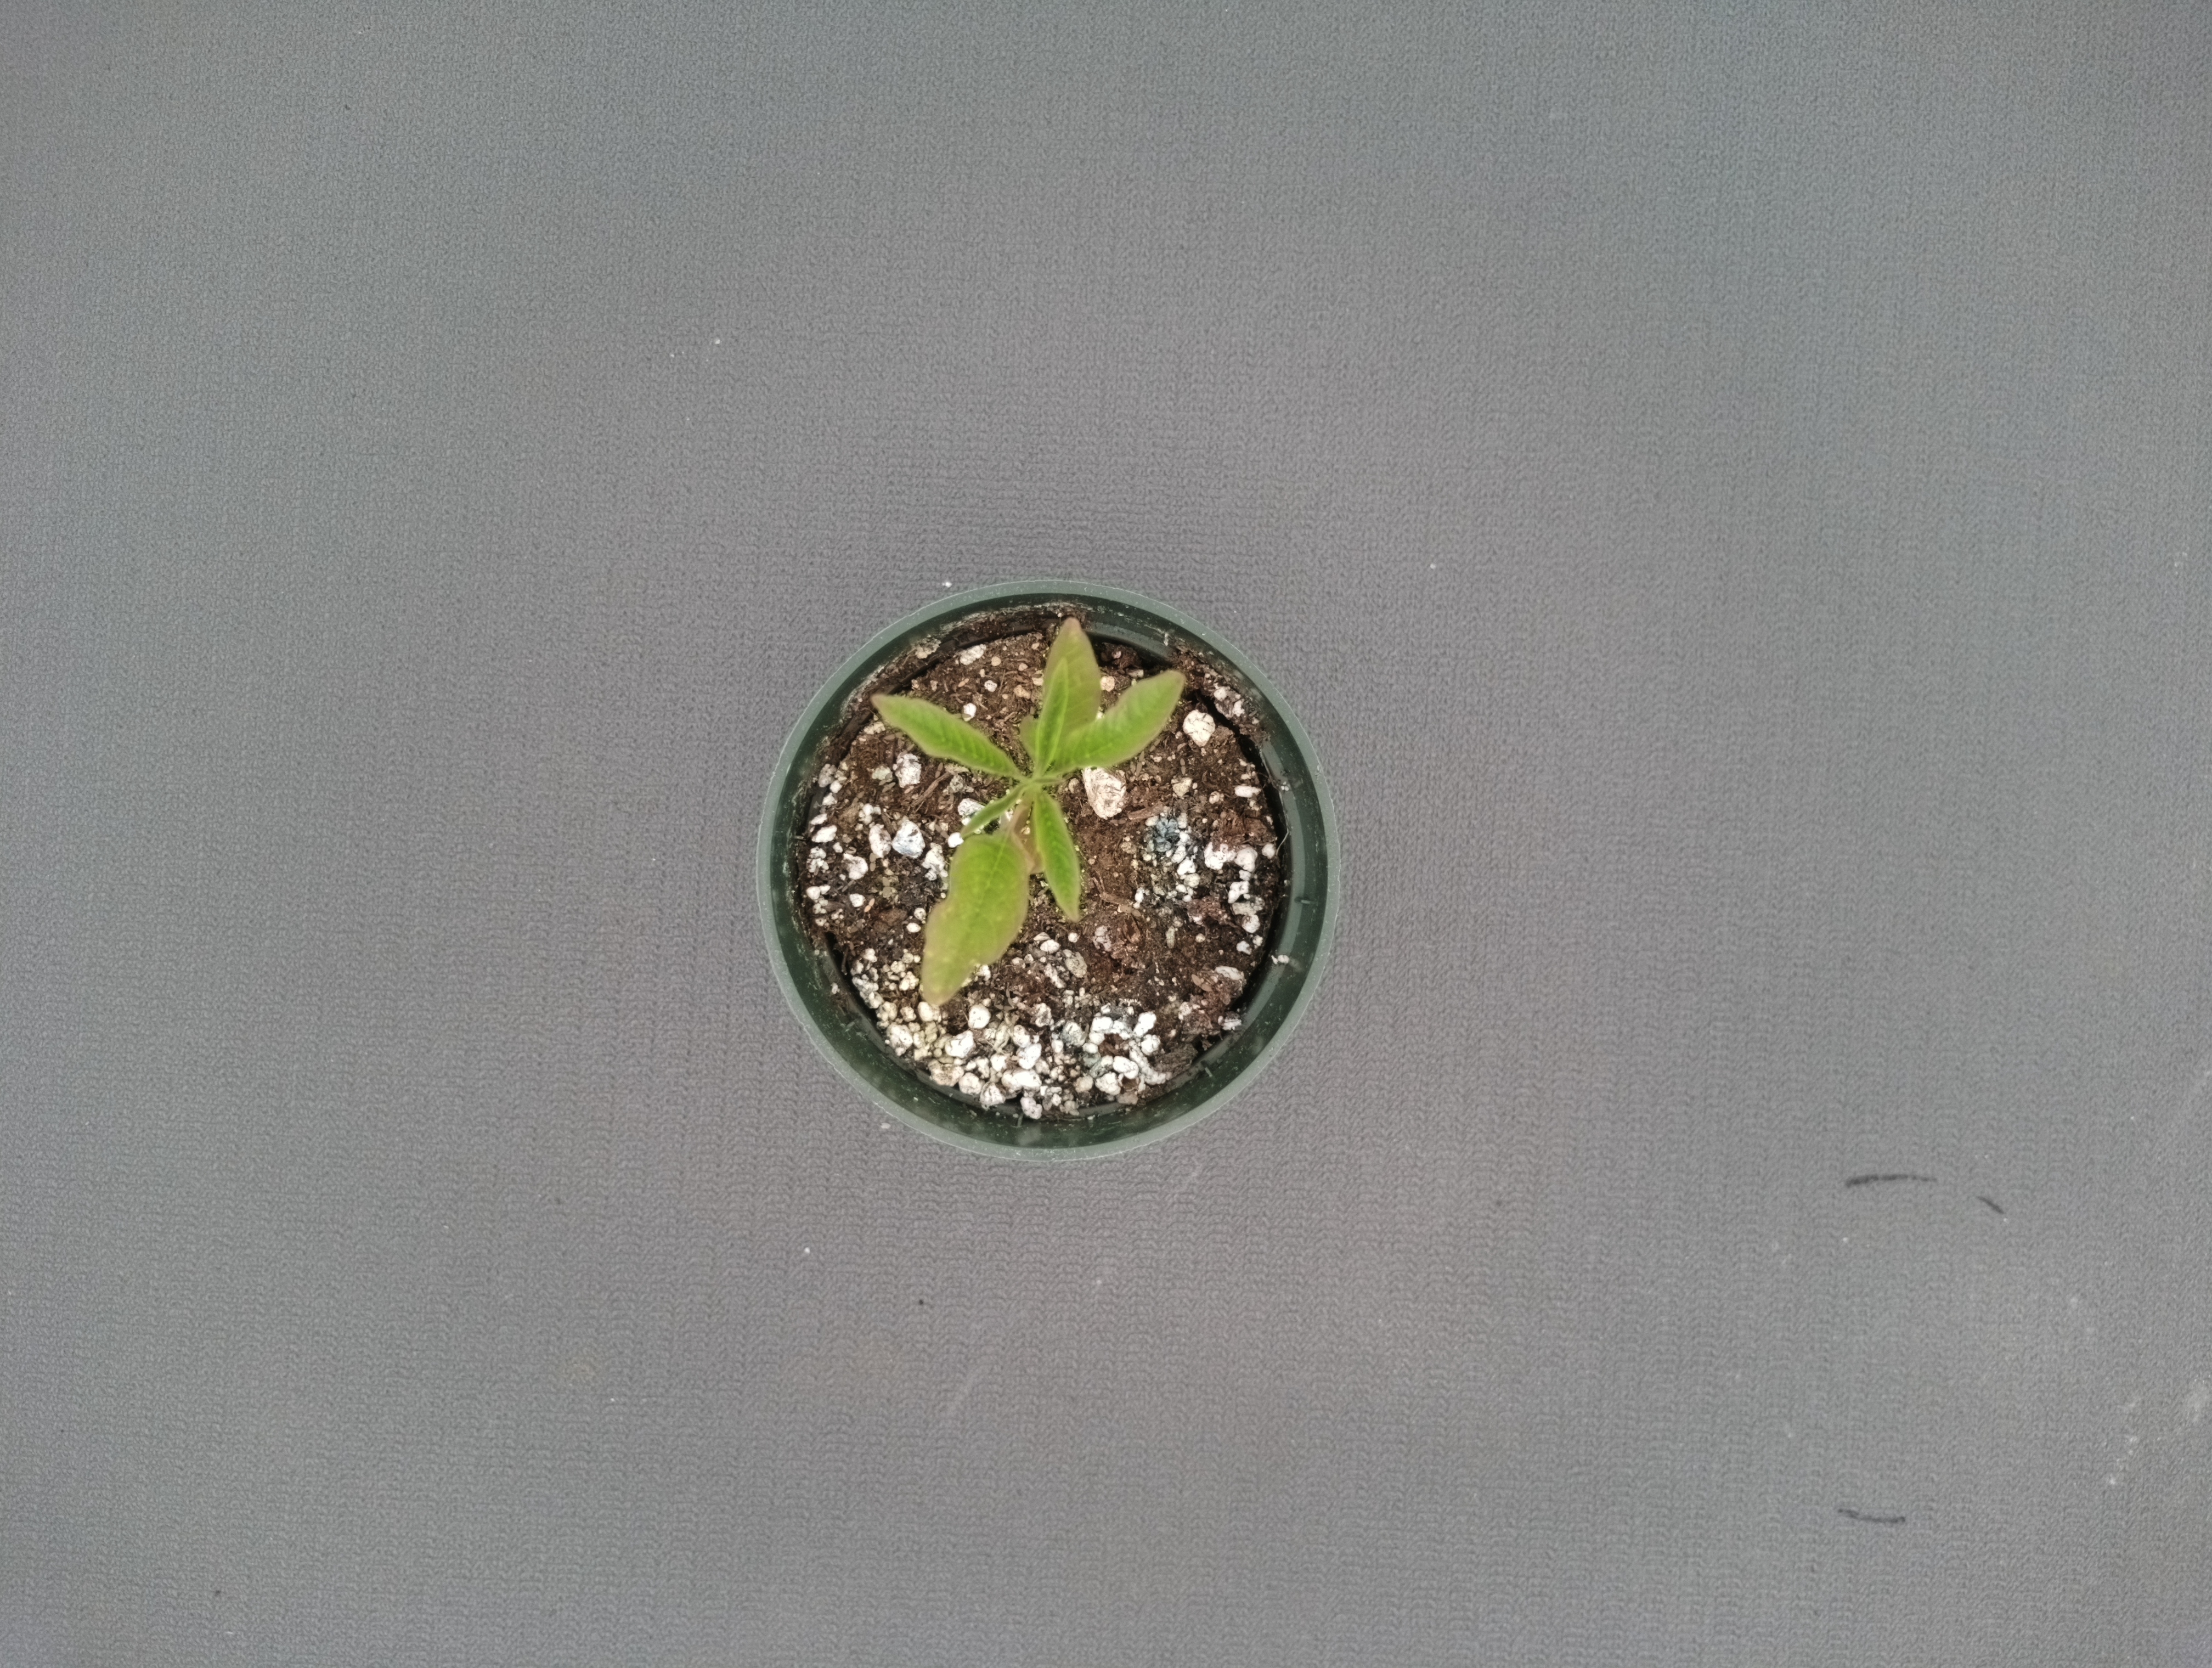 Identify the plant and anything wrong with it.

waterhemp, healthy untreated
